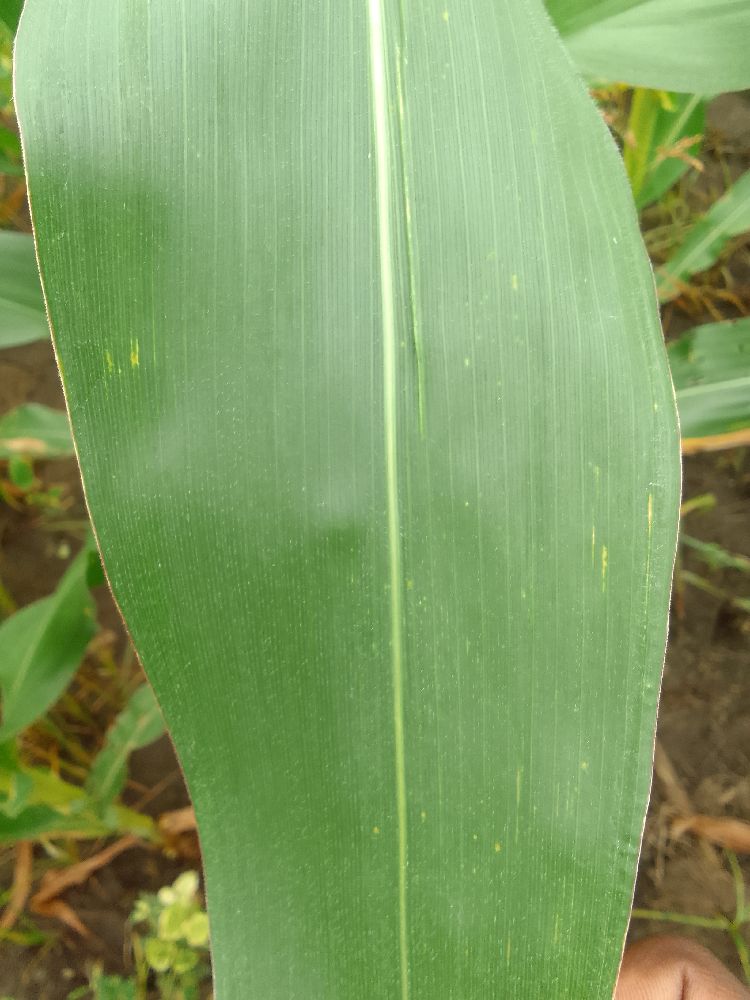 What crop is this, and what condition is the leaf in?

maize, healthy
